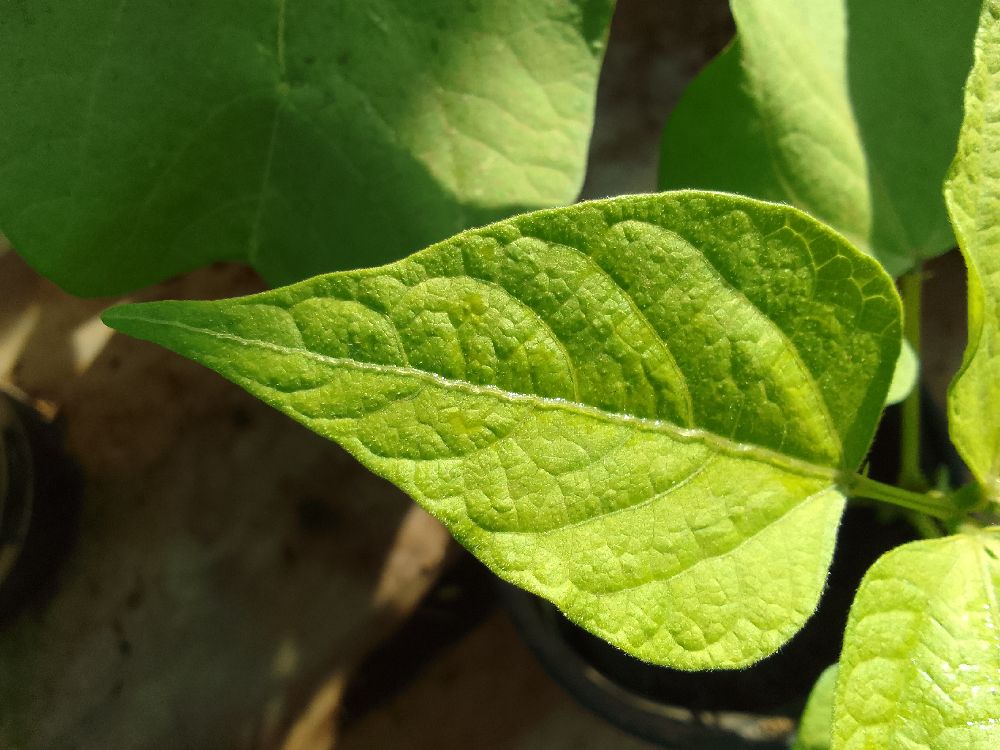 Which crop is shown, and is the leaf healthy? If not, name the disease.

common bean, healthy
